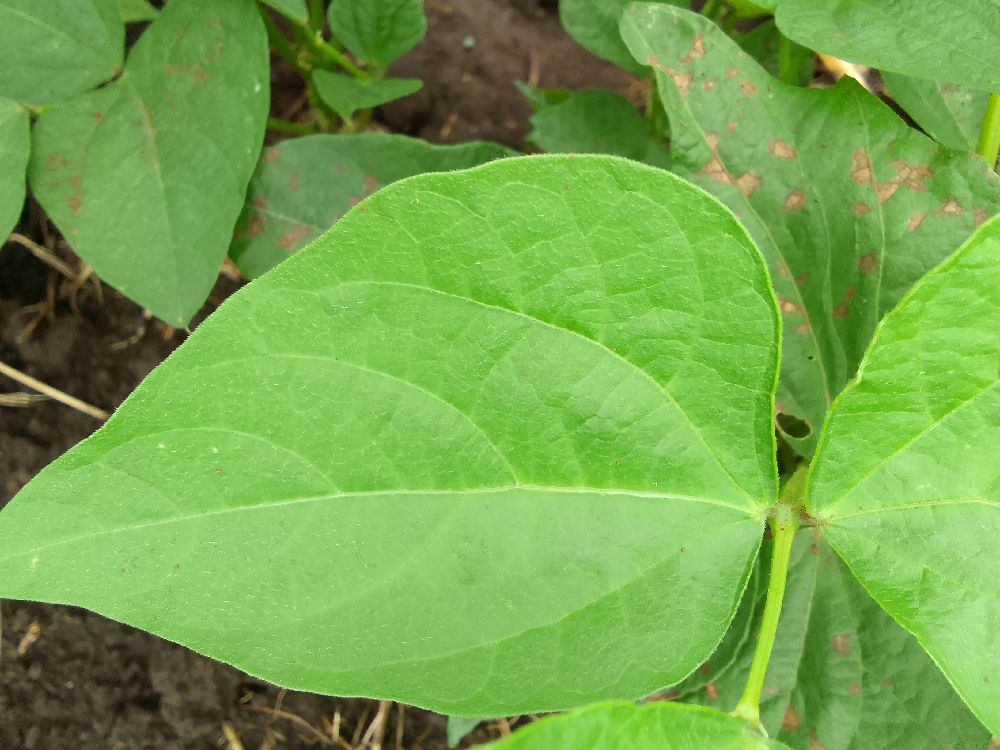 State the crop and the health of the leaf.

common bean, healthy
